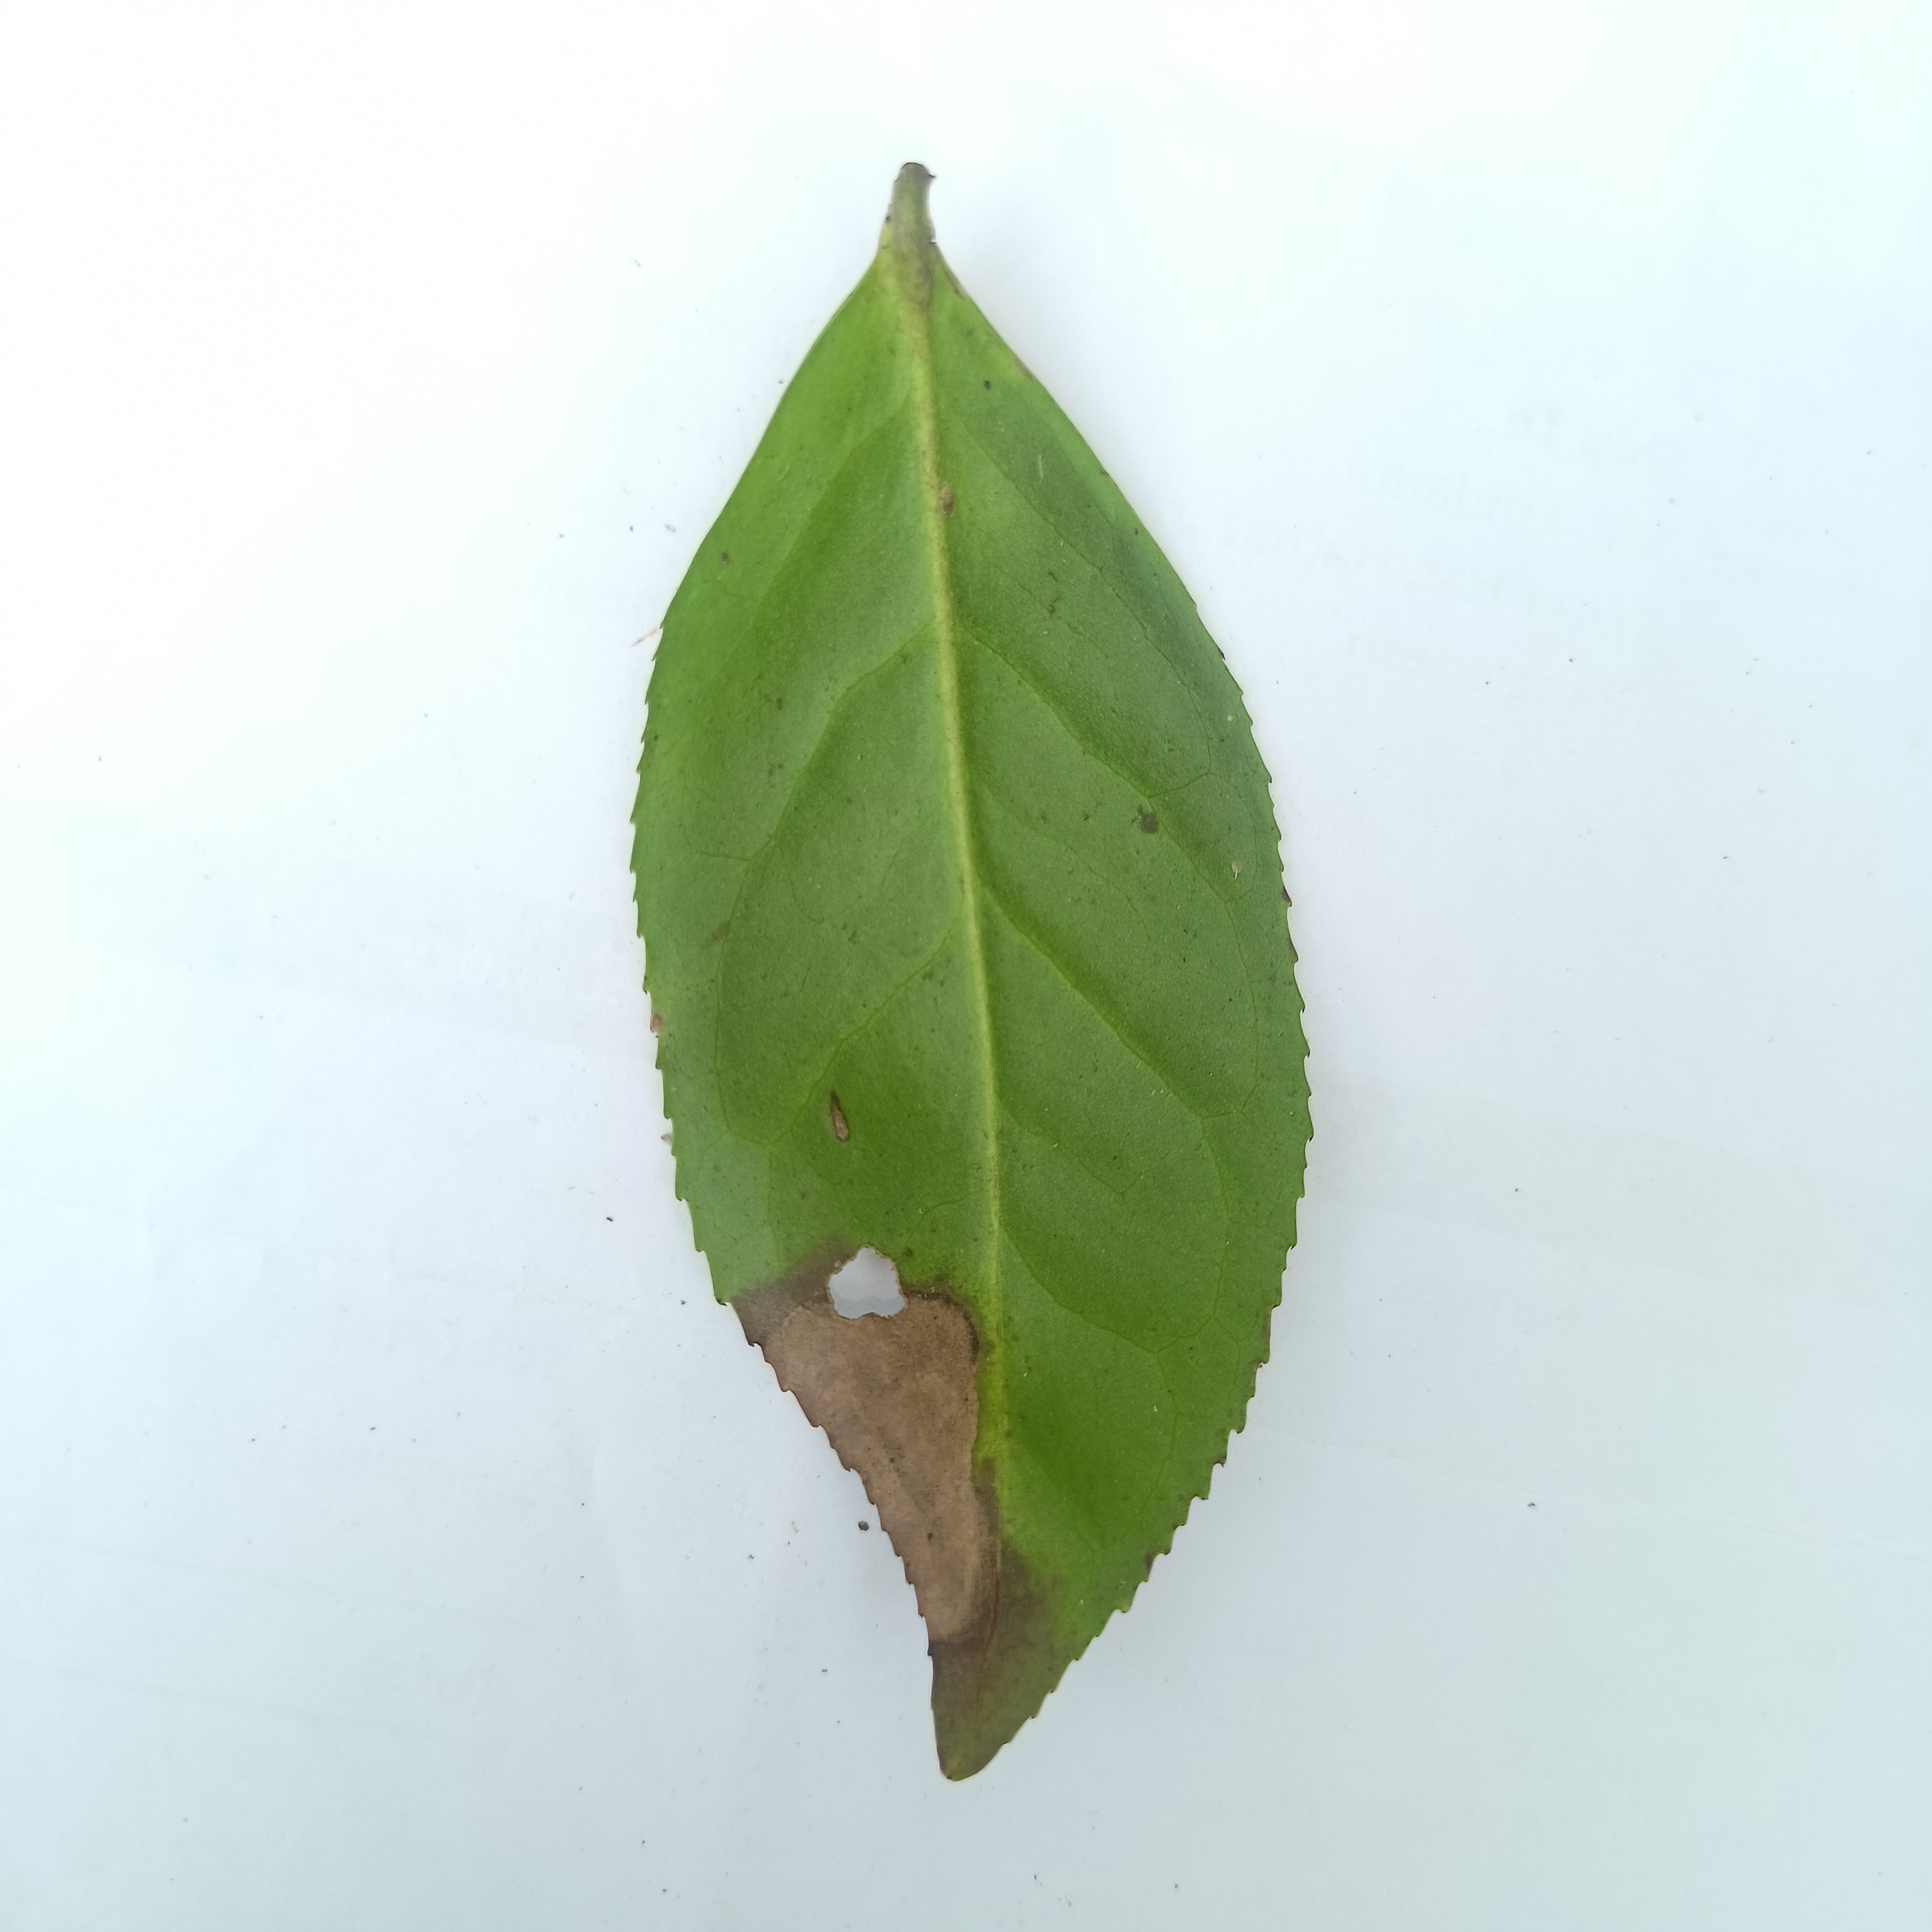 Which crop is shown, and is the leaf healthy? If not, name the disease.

tea, brown blight
